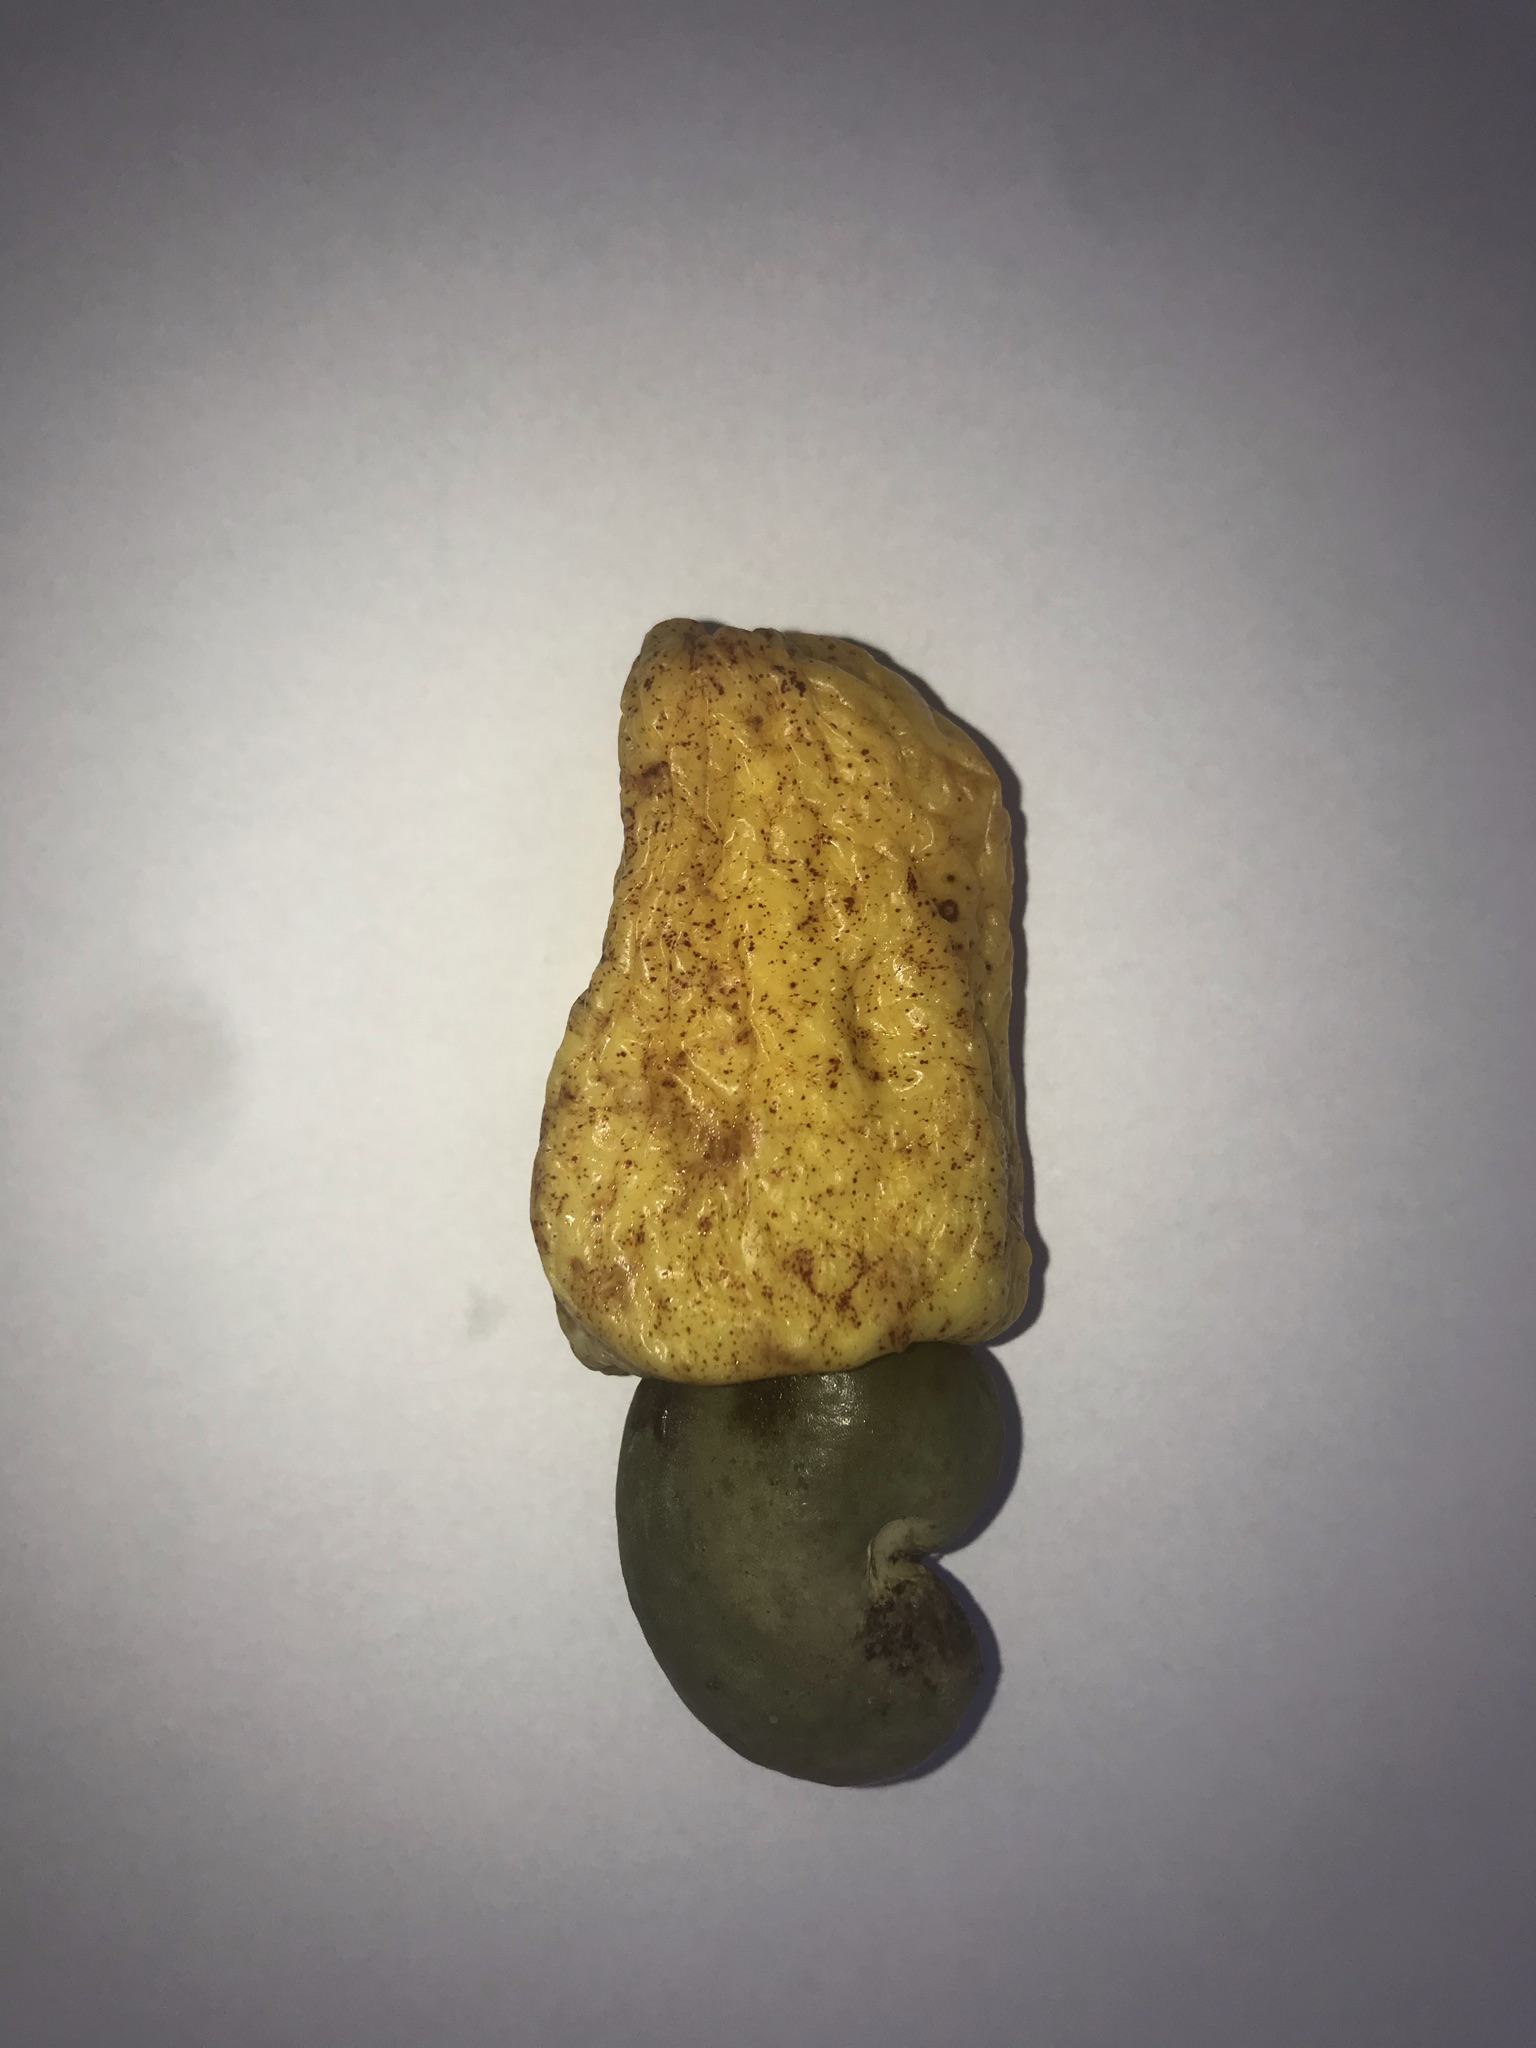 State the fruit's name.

caju amarelo
